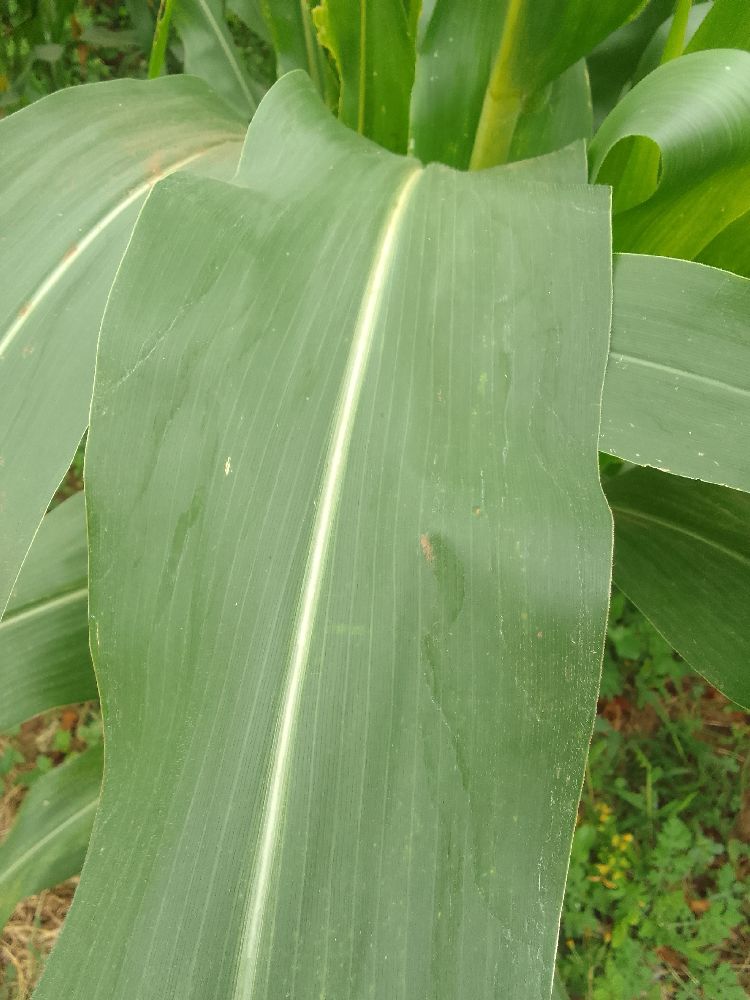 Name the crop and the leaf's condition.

maize, healthy
